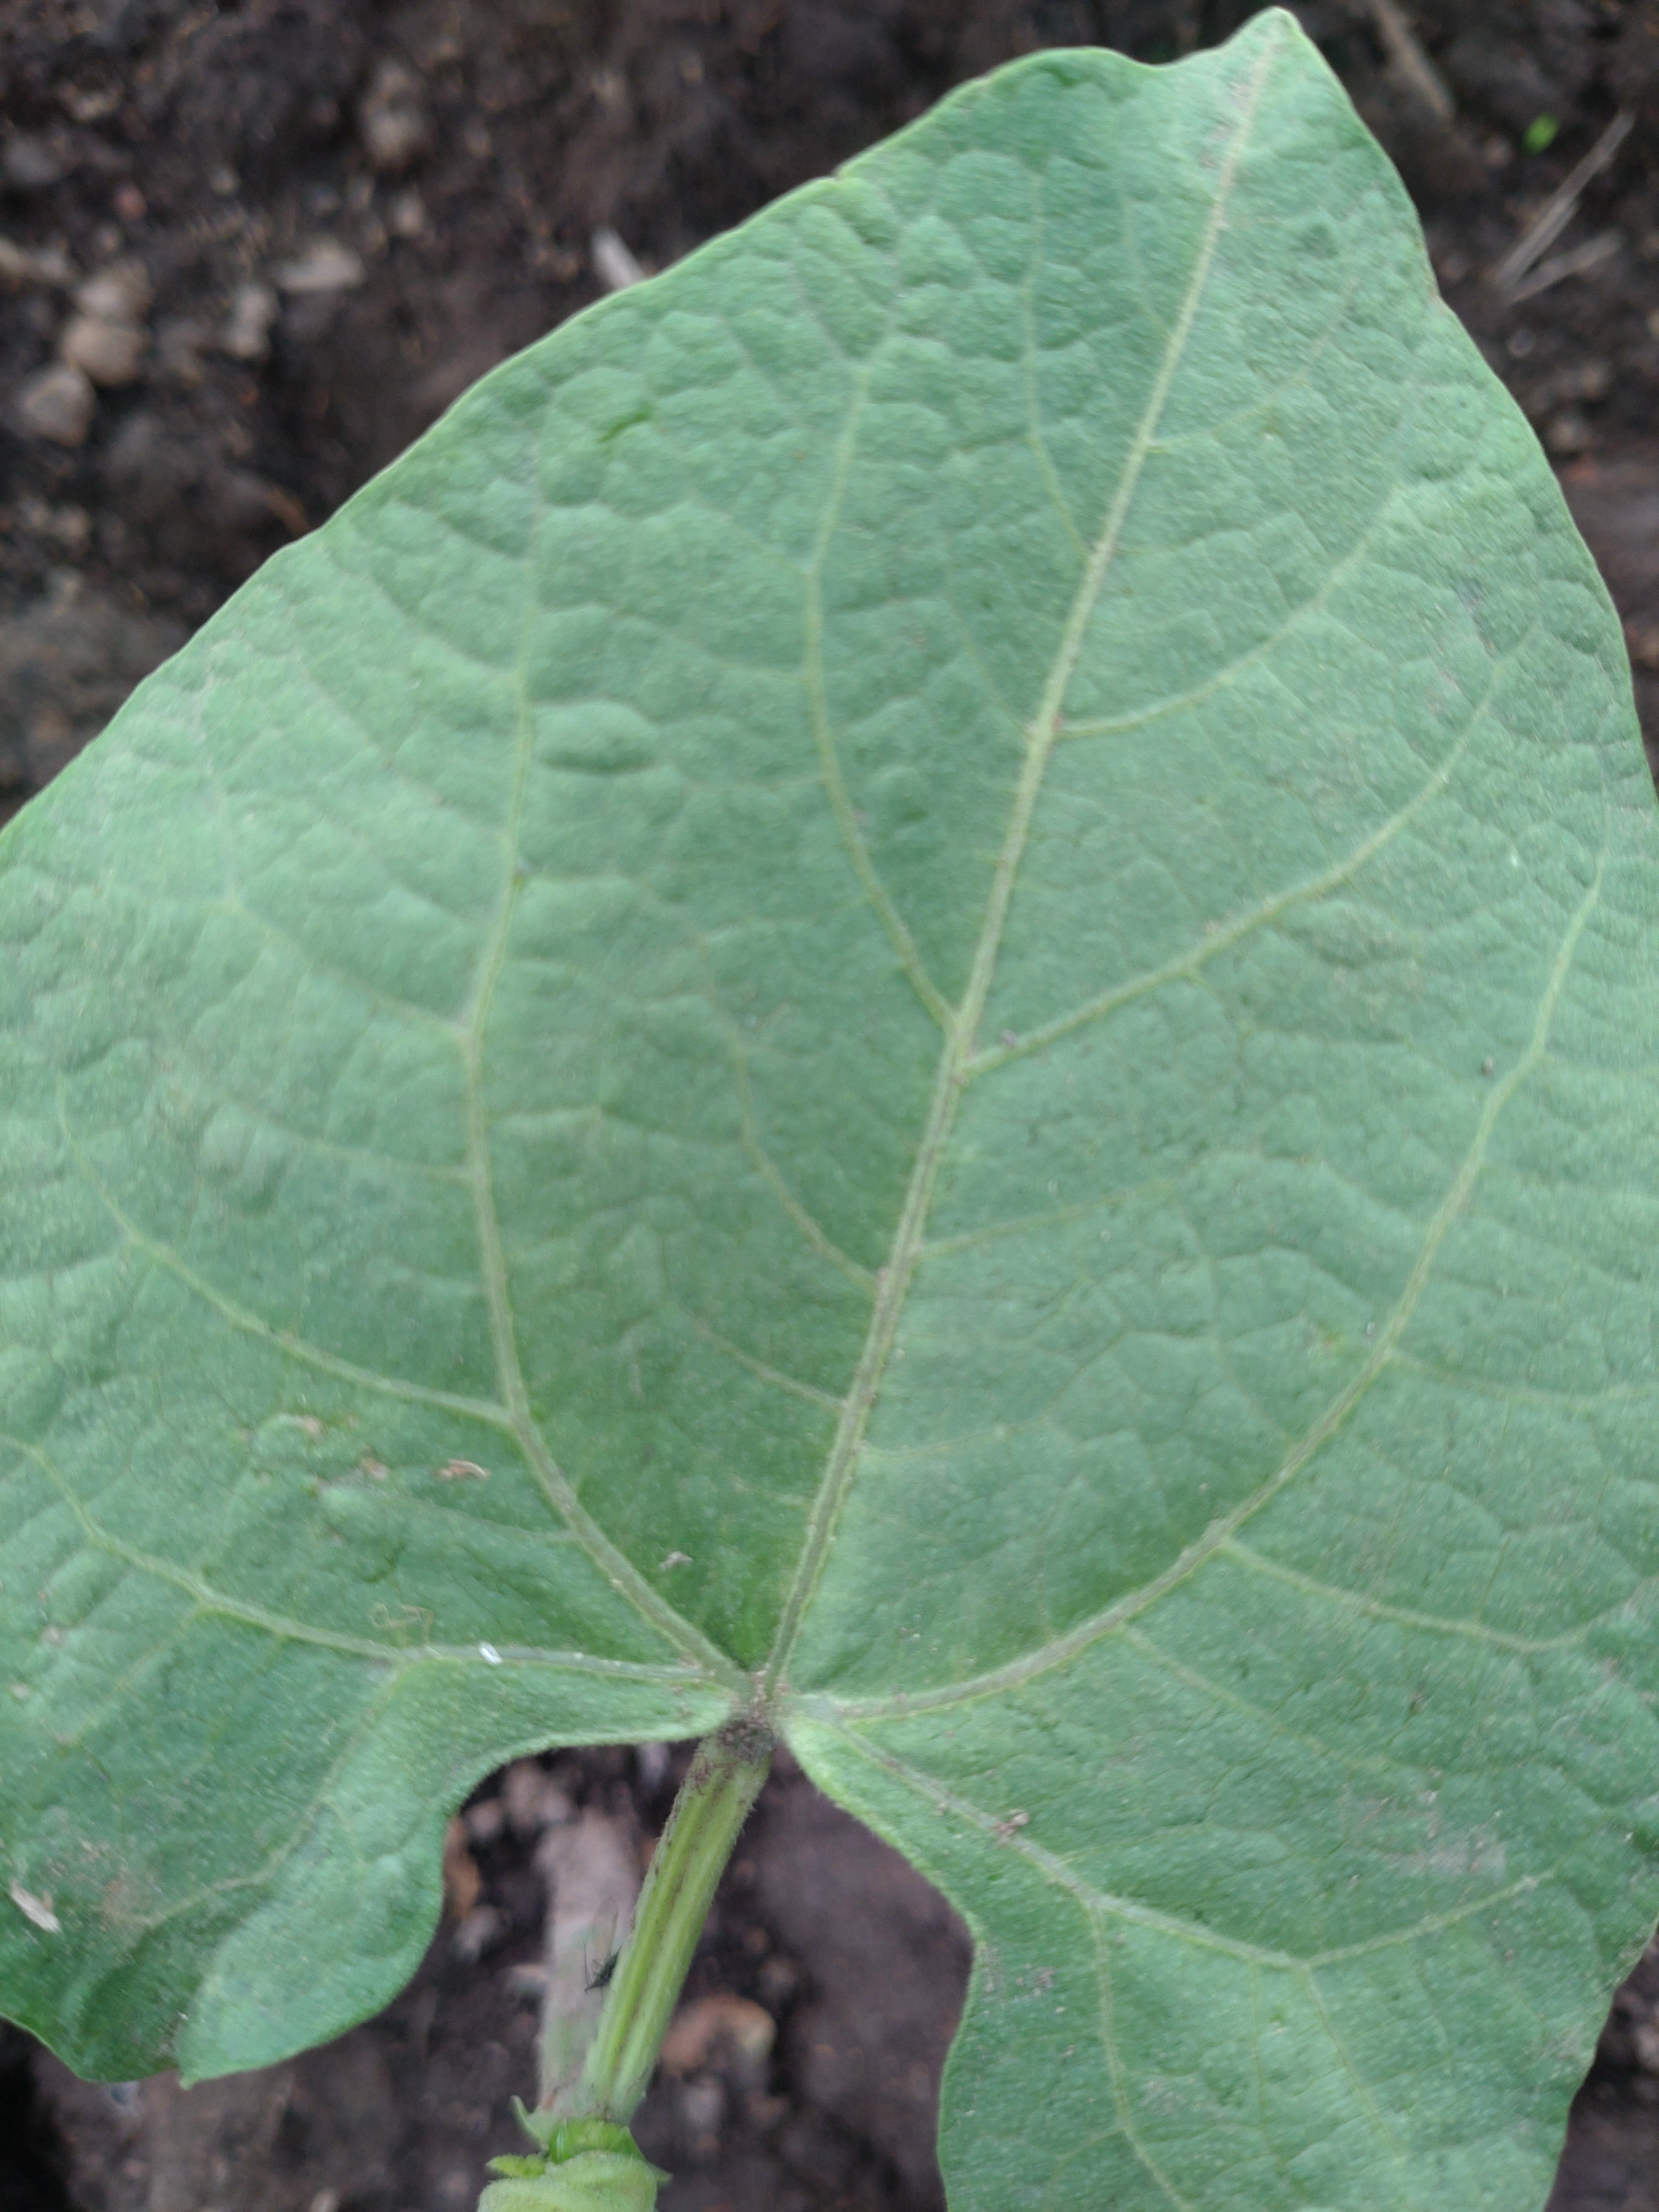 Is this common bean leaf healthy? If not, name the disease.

healthy
